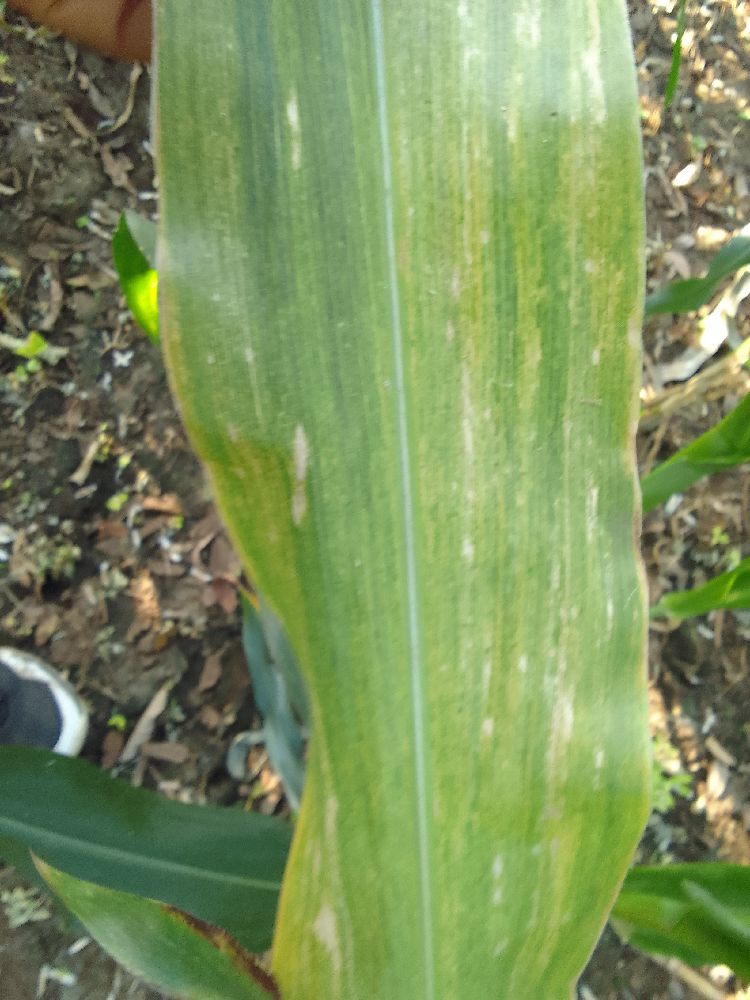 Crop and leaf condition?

maize, maize lethal necrosis
